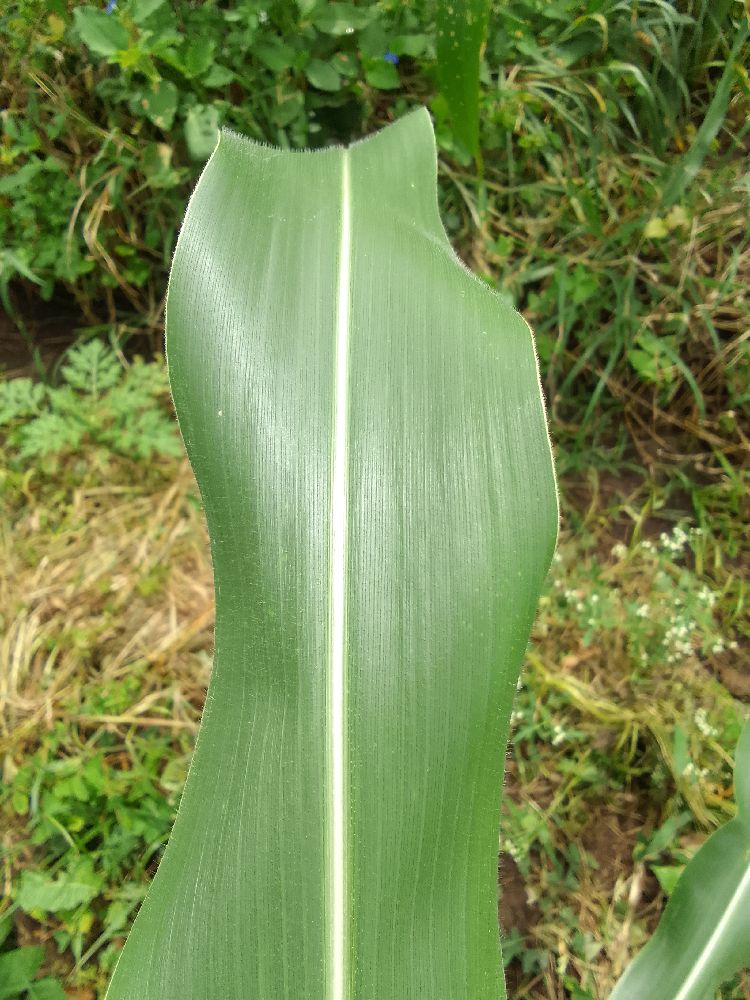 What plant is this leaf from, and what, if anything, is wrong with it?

maize, healthy
